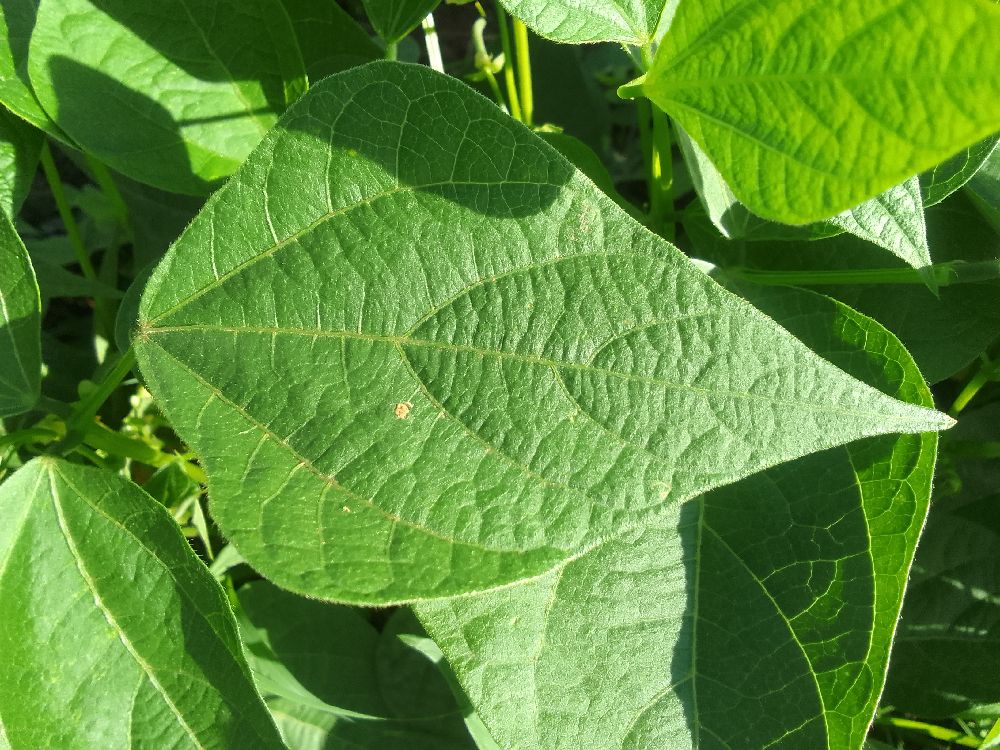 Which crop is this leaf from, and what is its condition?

common bean, healthy
